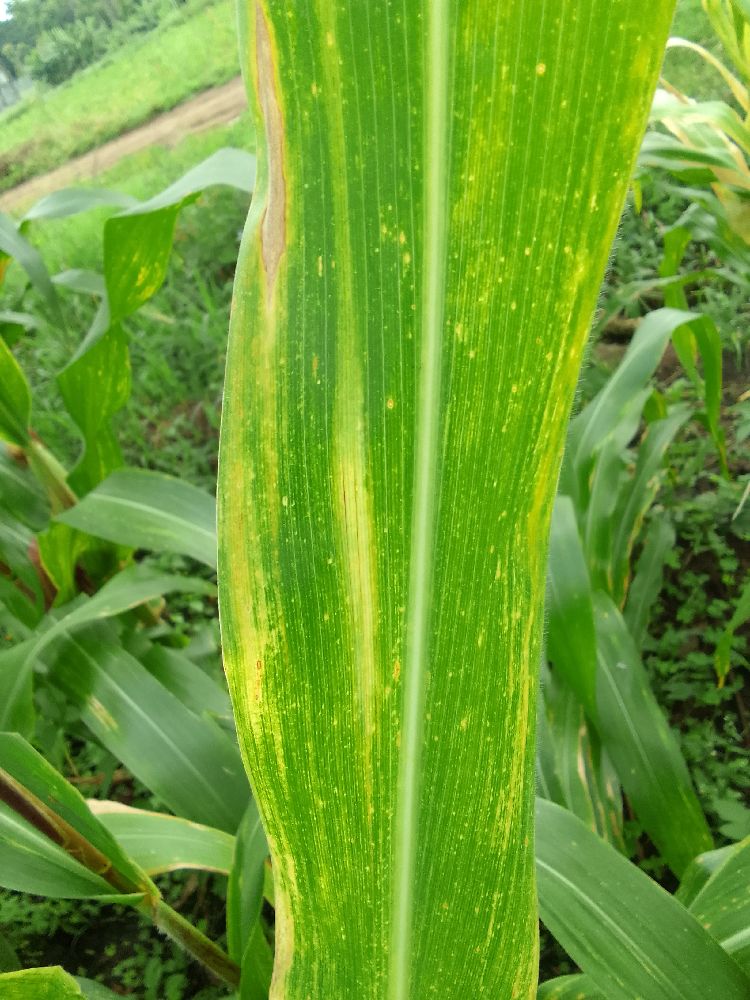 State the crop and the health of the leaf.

maize, maize lethal necrosis
